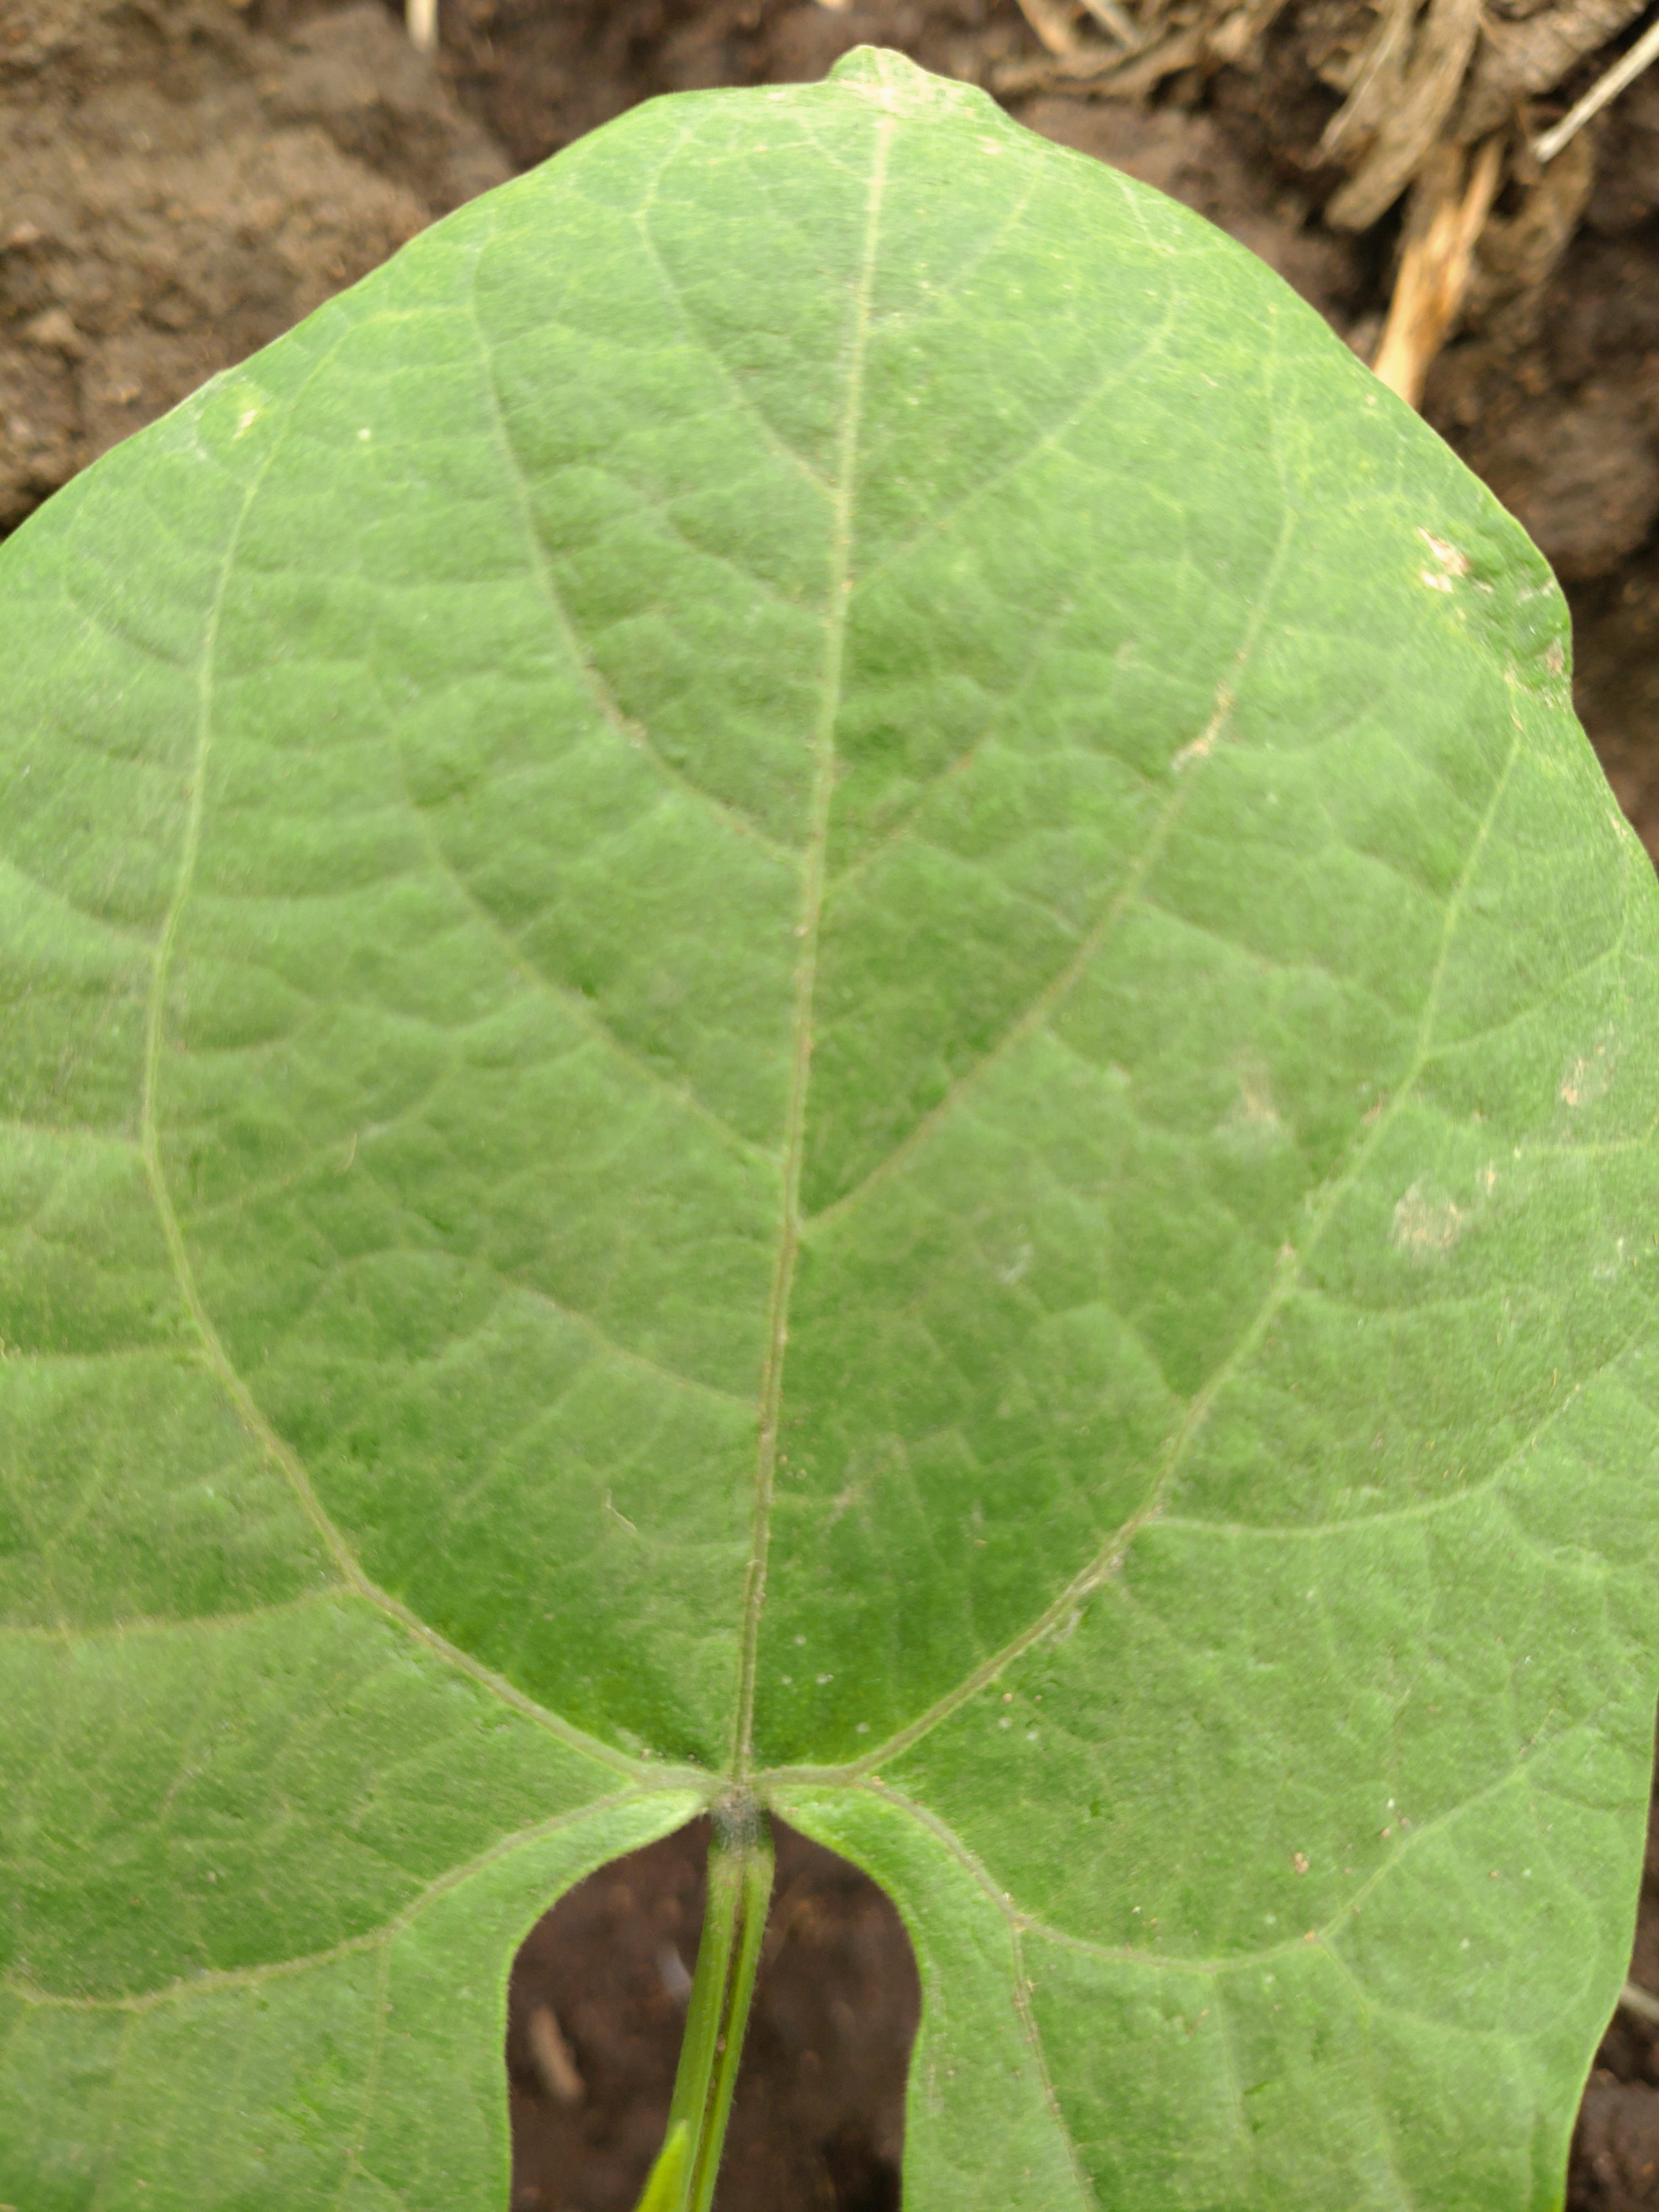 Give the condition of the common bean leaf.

healthy
